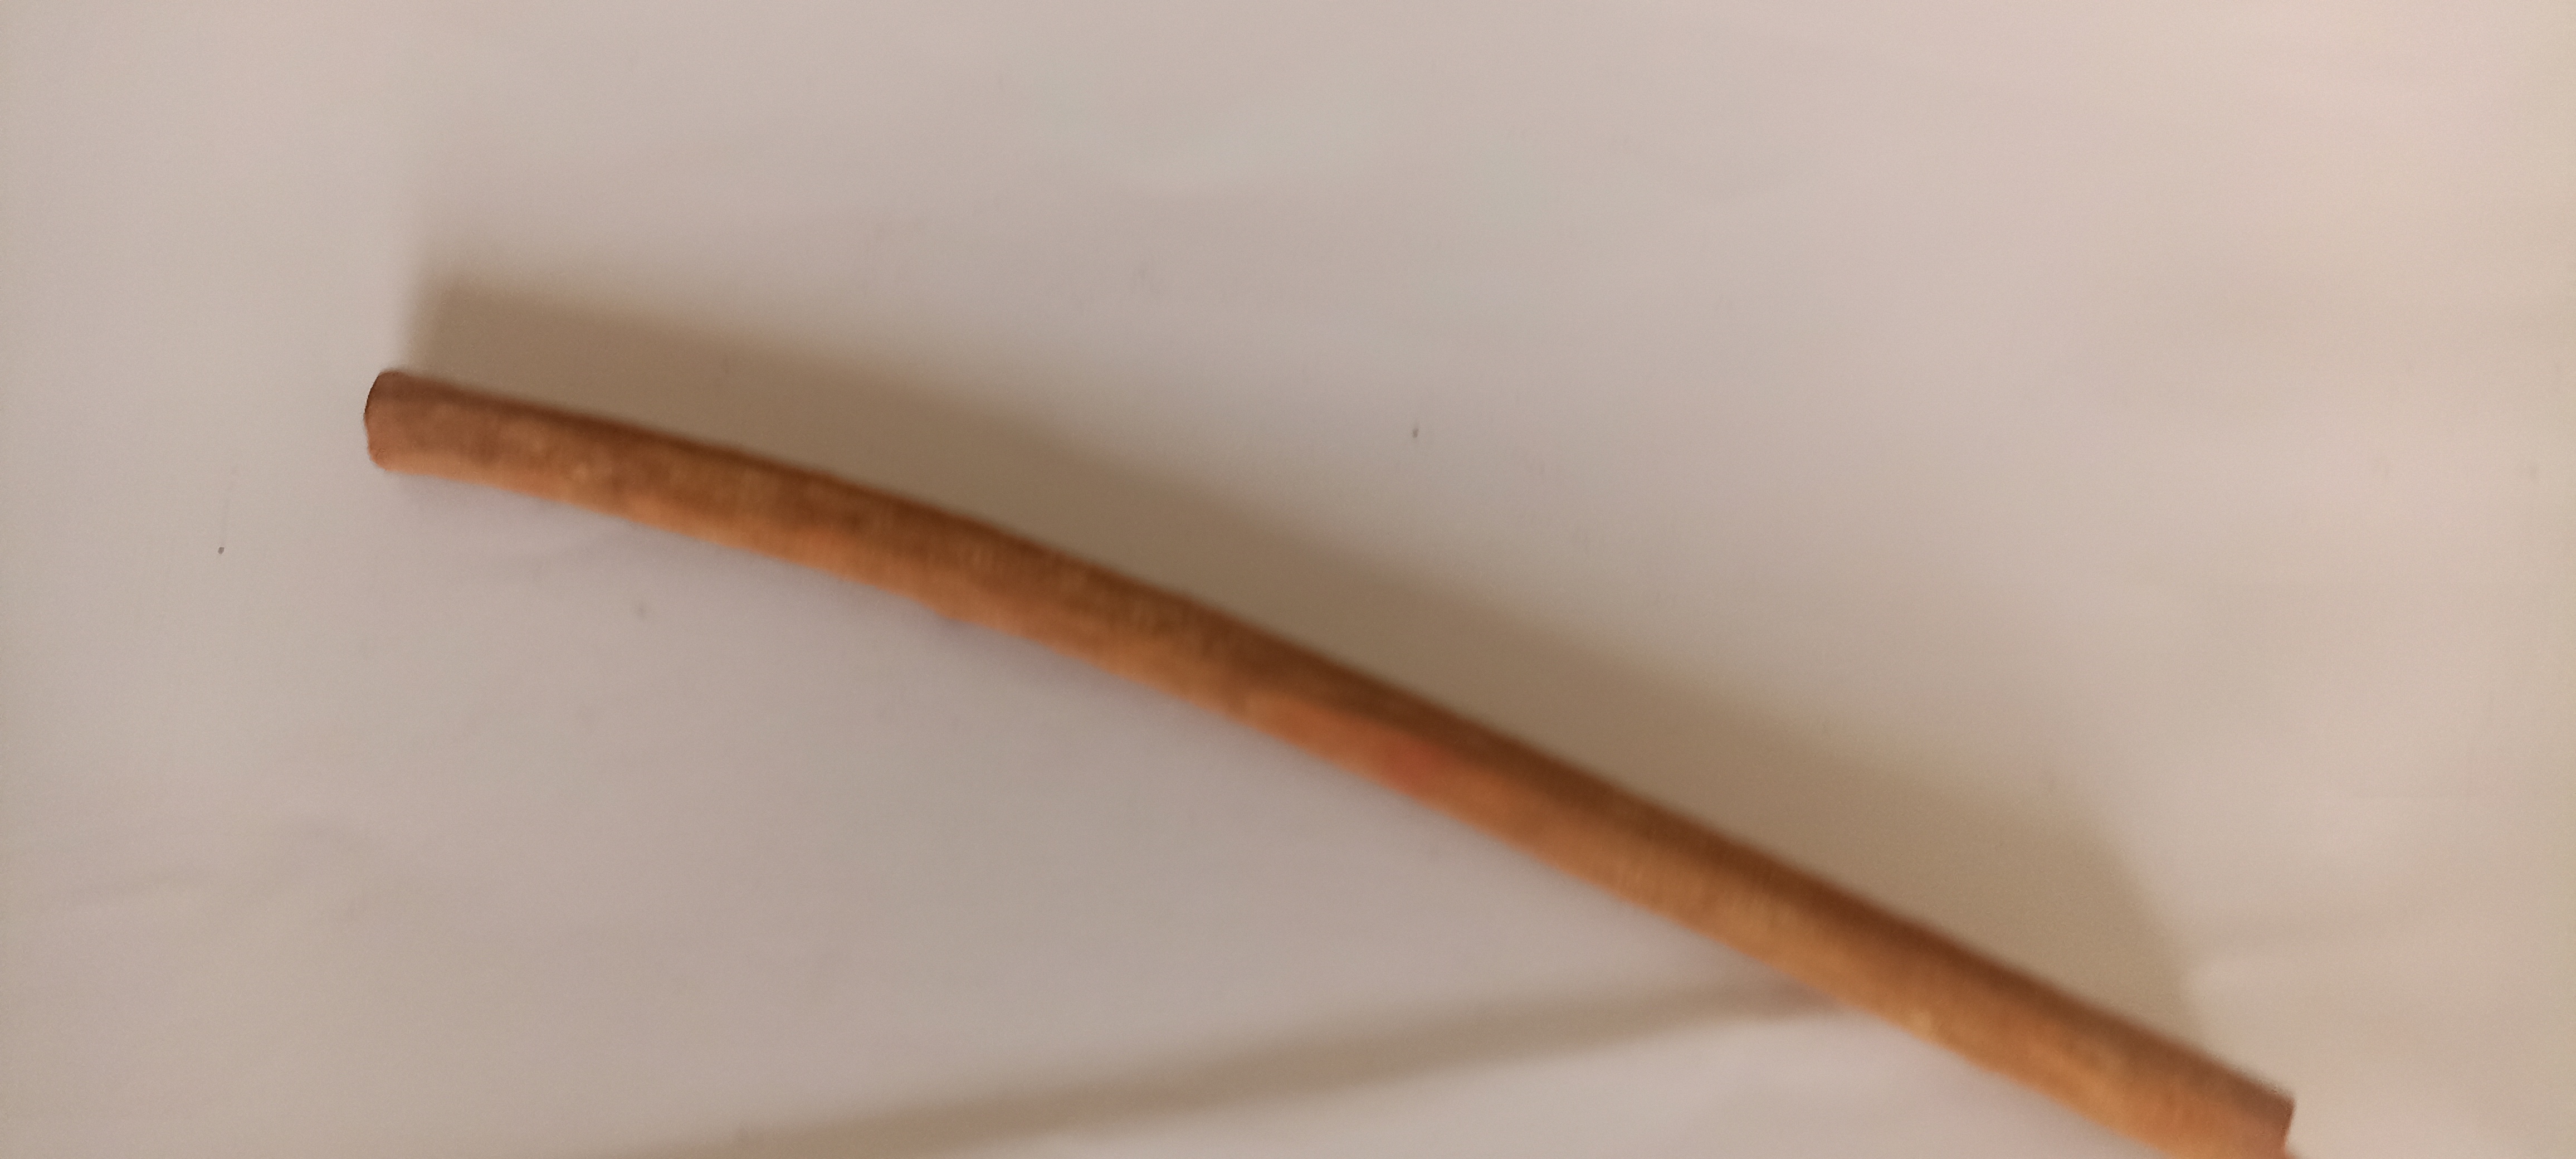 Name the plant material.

manjistha
